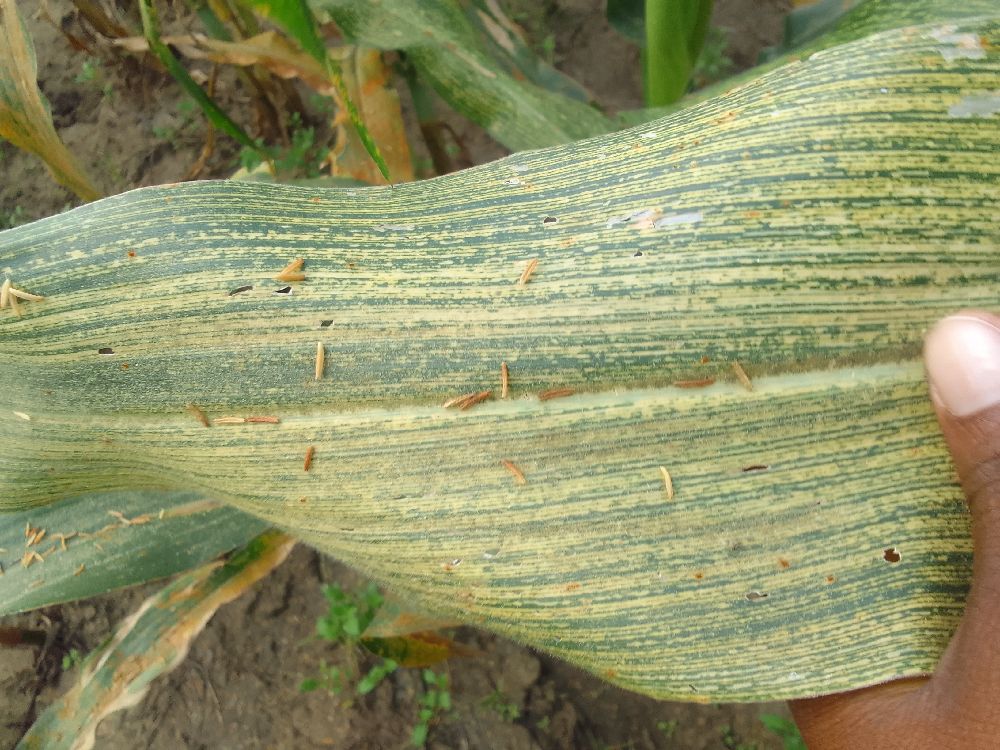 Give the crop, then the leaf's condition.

maize, maize streak virus
